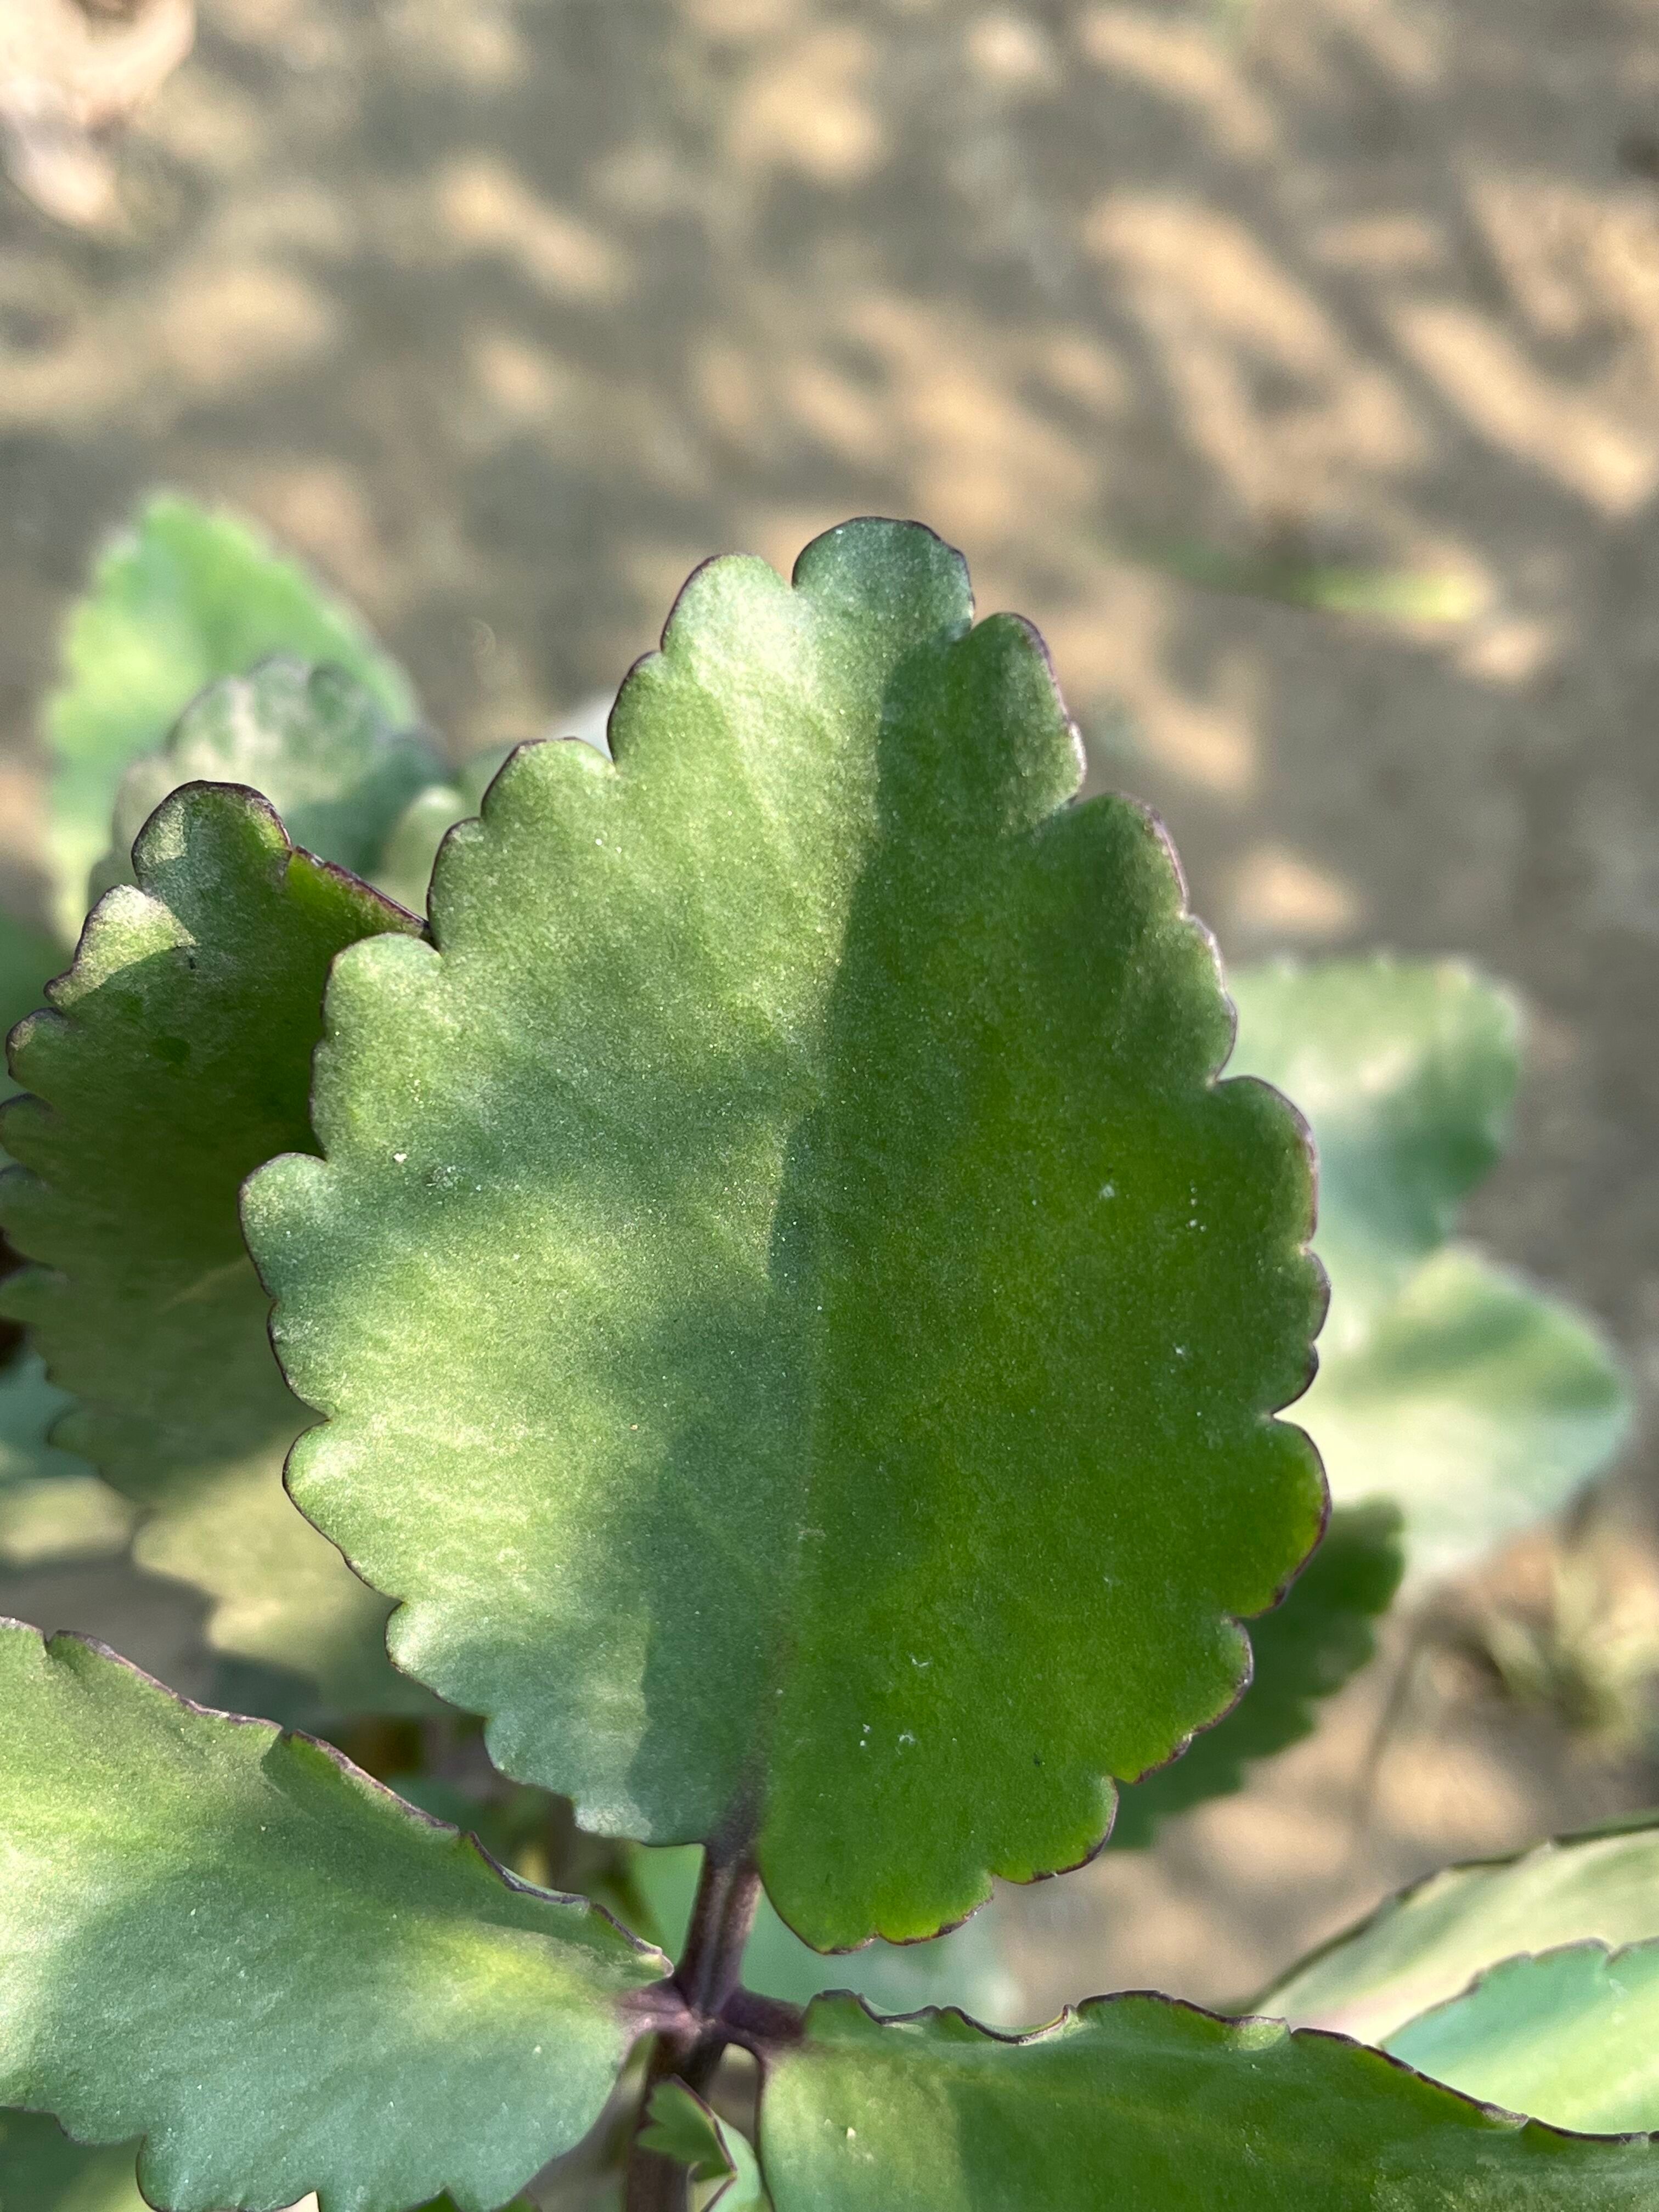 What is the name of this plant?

pathorkuci
